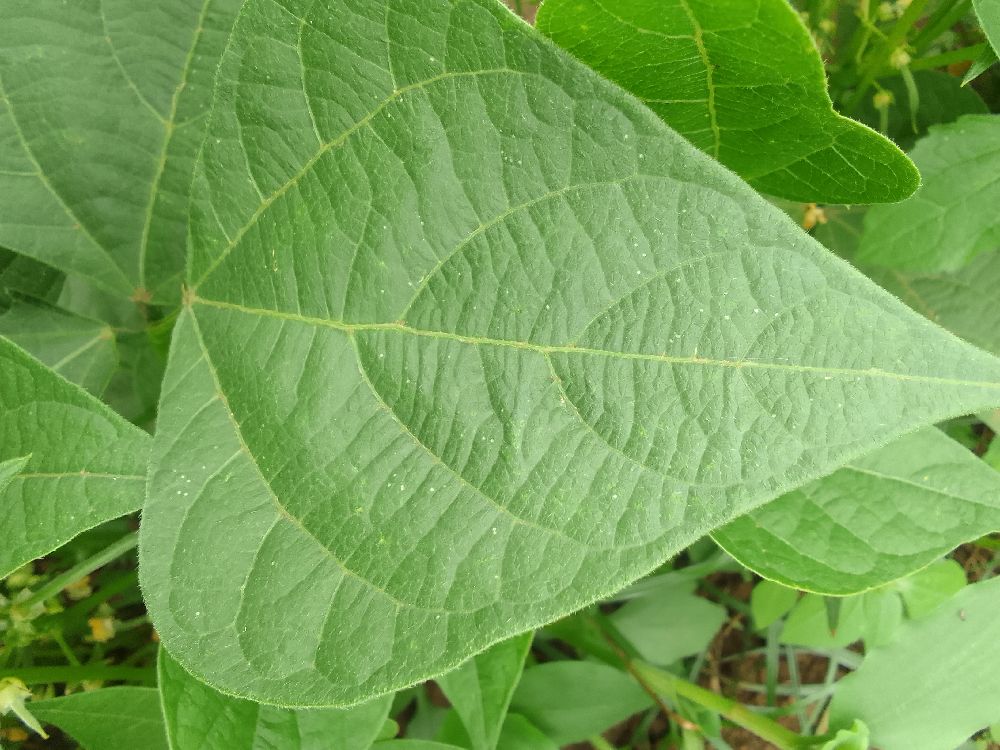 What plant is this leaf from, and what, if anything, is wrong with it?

common bean, healthy
